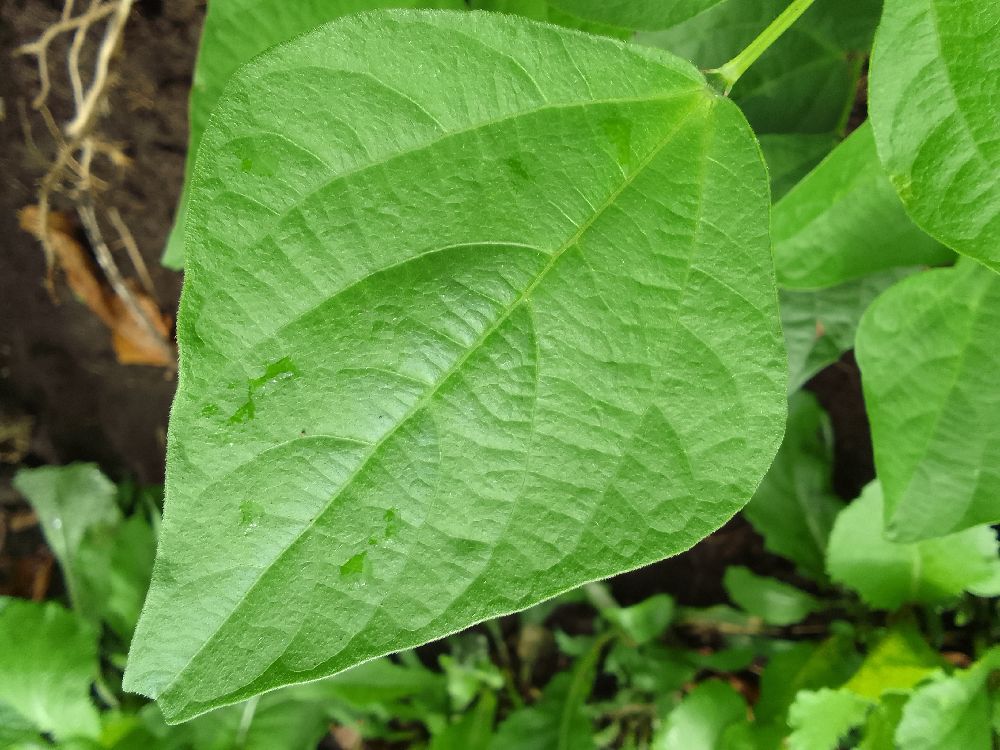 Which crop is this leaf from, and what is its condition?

common bean, healthy
